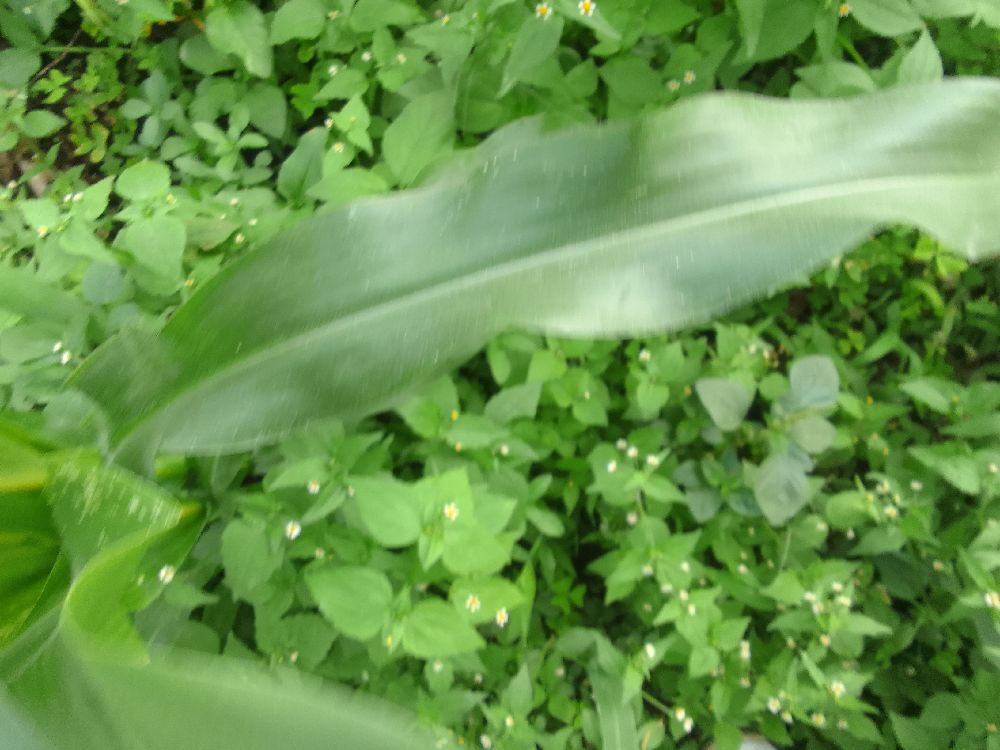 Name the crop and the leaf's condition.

maize, healthy
